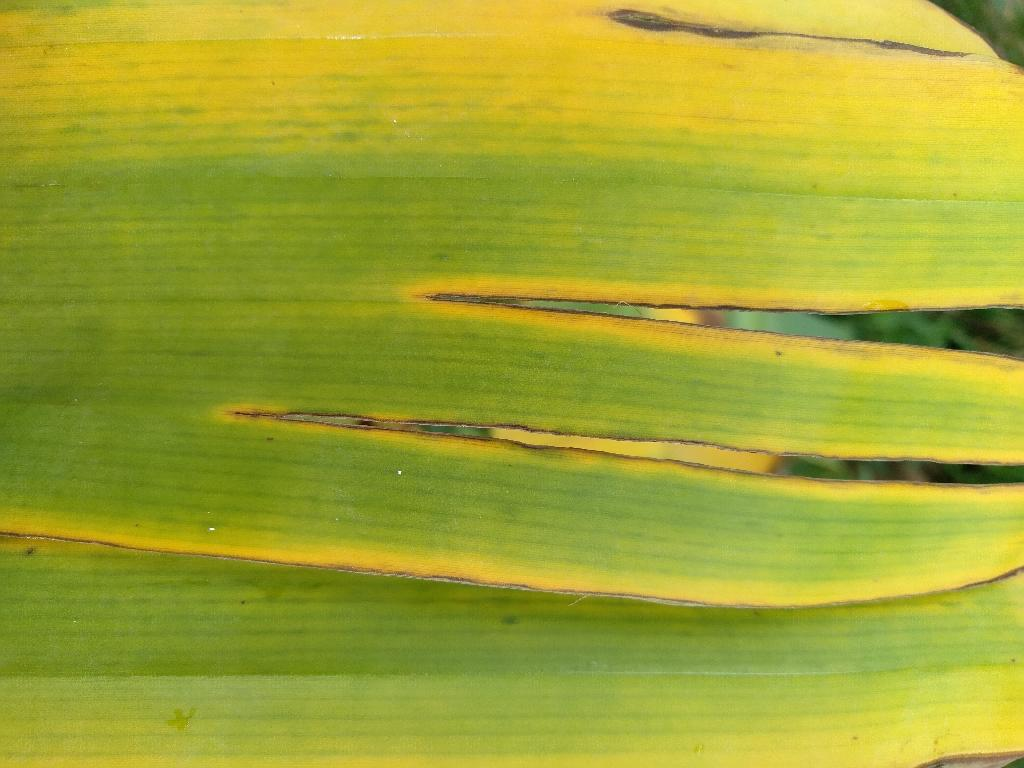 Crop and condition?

banana, fusarium wilt race 1
